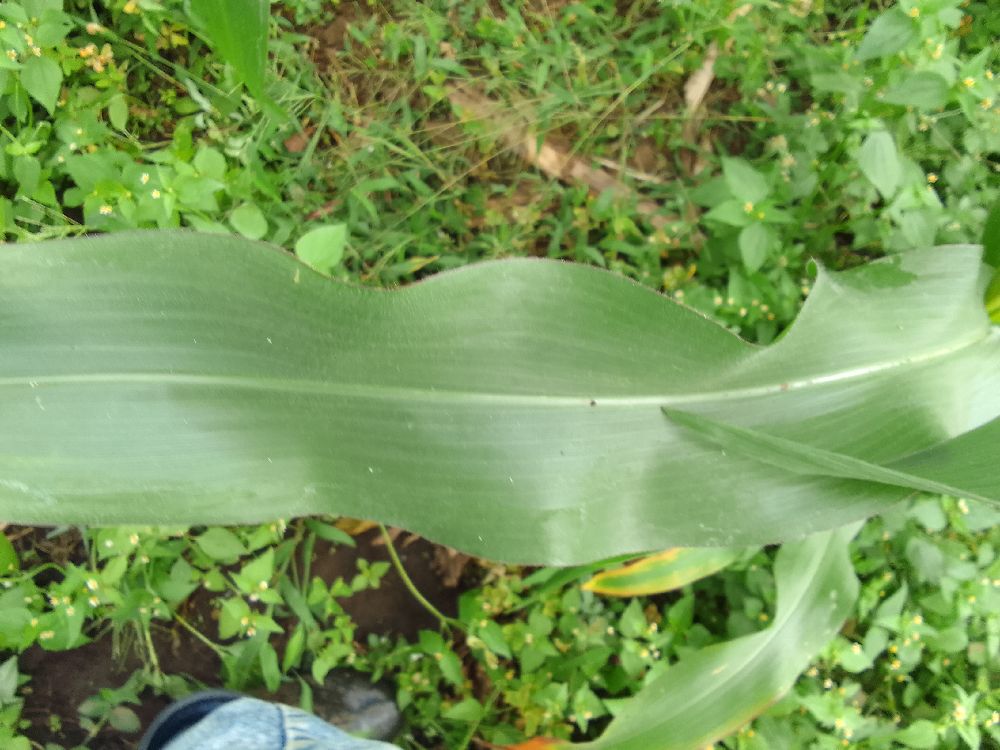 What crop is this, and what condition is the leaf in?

maize, healthy
